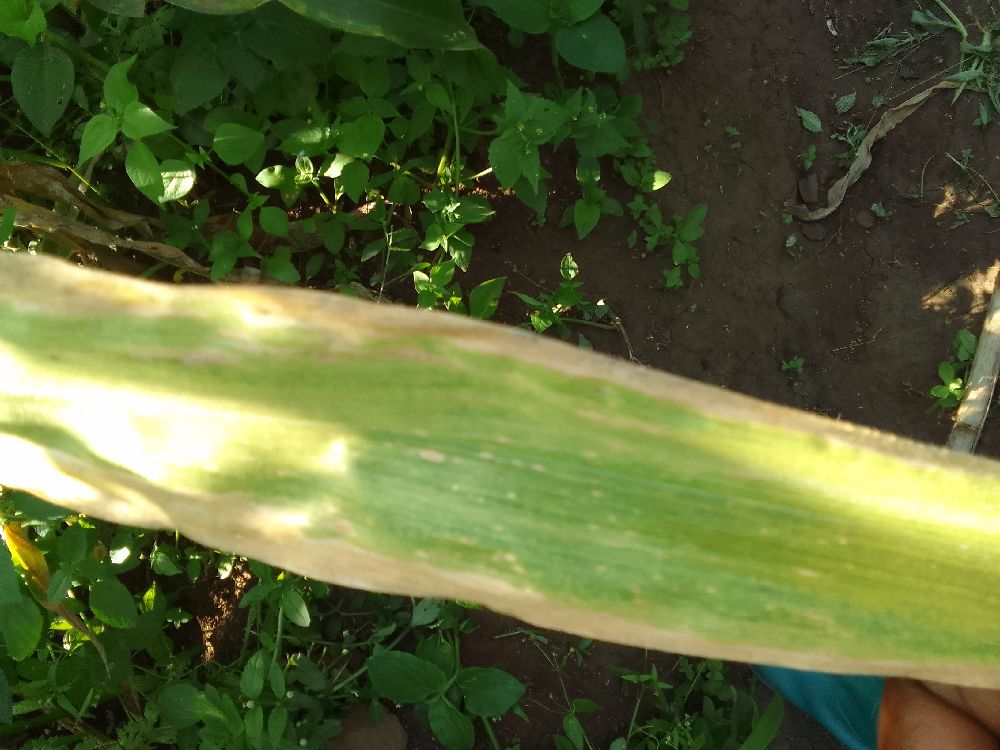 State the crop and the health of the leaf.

maize, maize lethal necrosis
